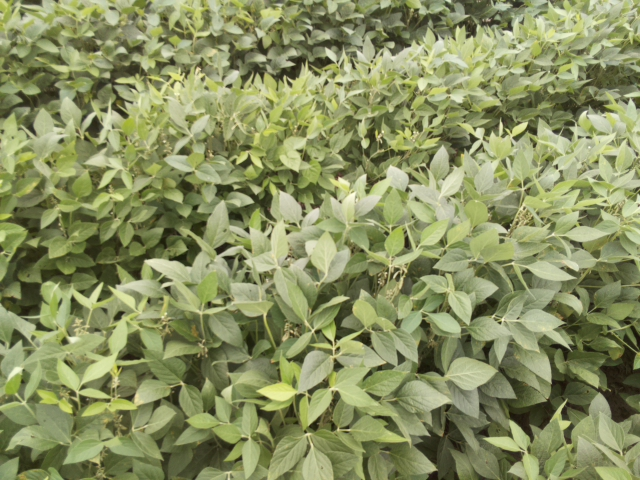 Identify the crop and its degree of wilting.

soybean, leaflets folding inward at secondary pulvinus with no turgor loss in leaflets or petioles
